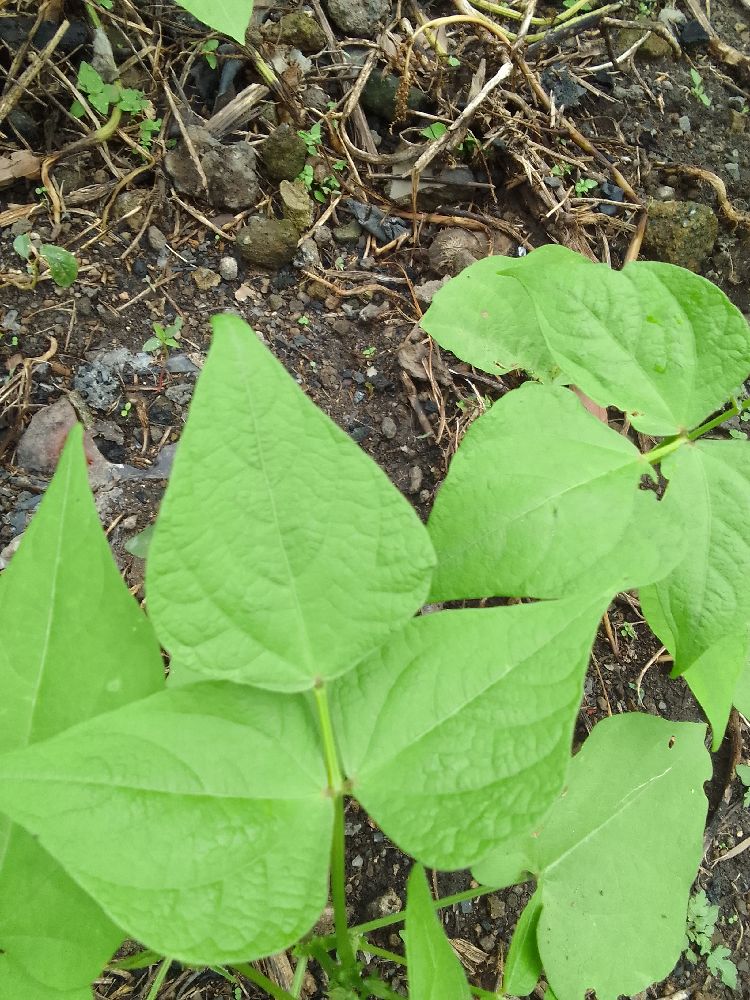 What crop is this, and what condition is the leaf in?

common bean, healthy
